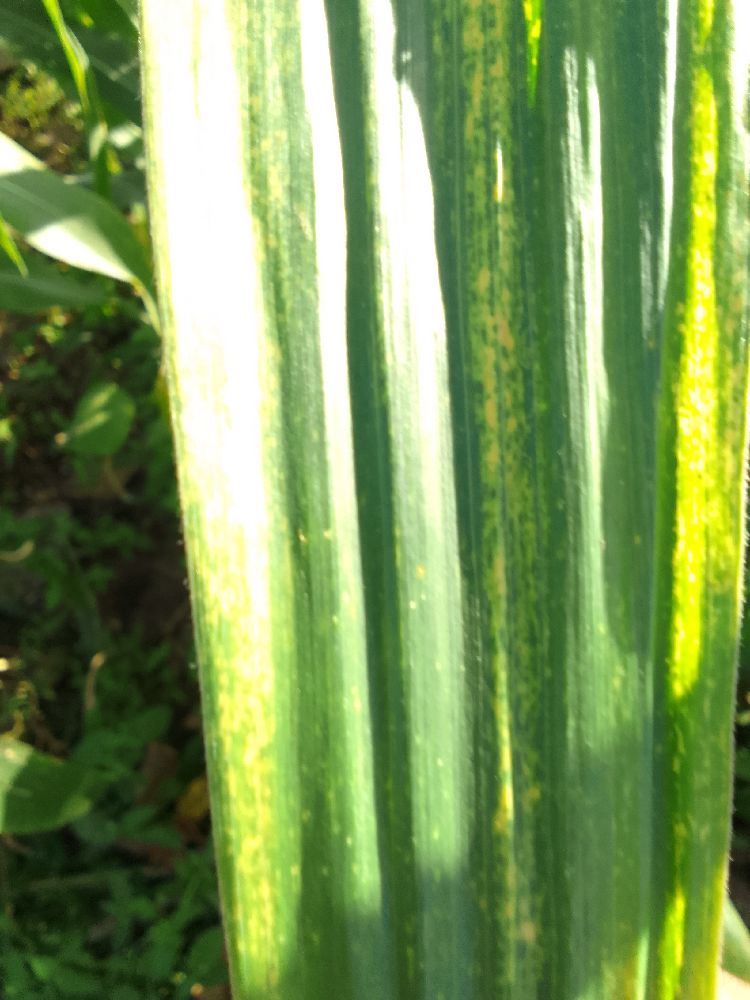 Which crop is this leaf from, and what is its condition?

maize, maize lethal necrosis
